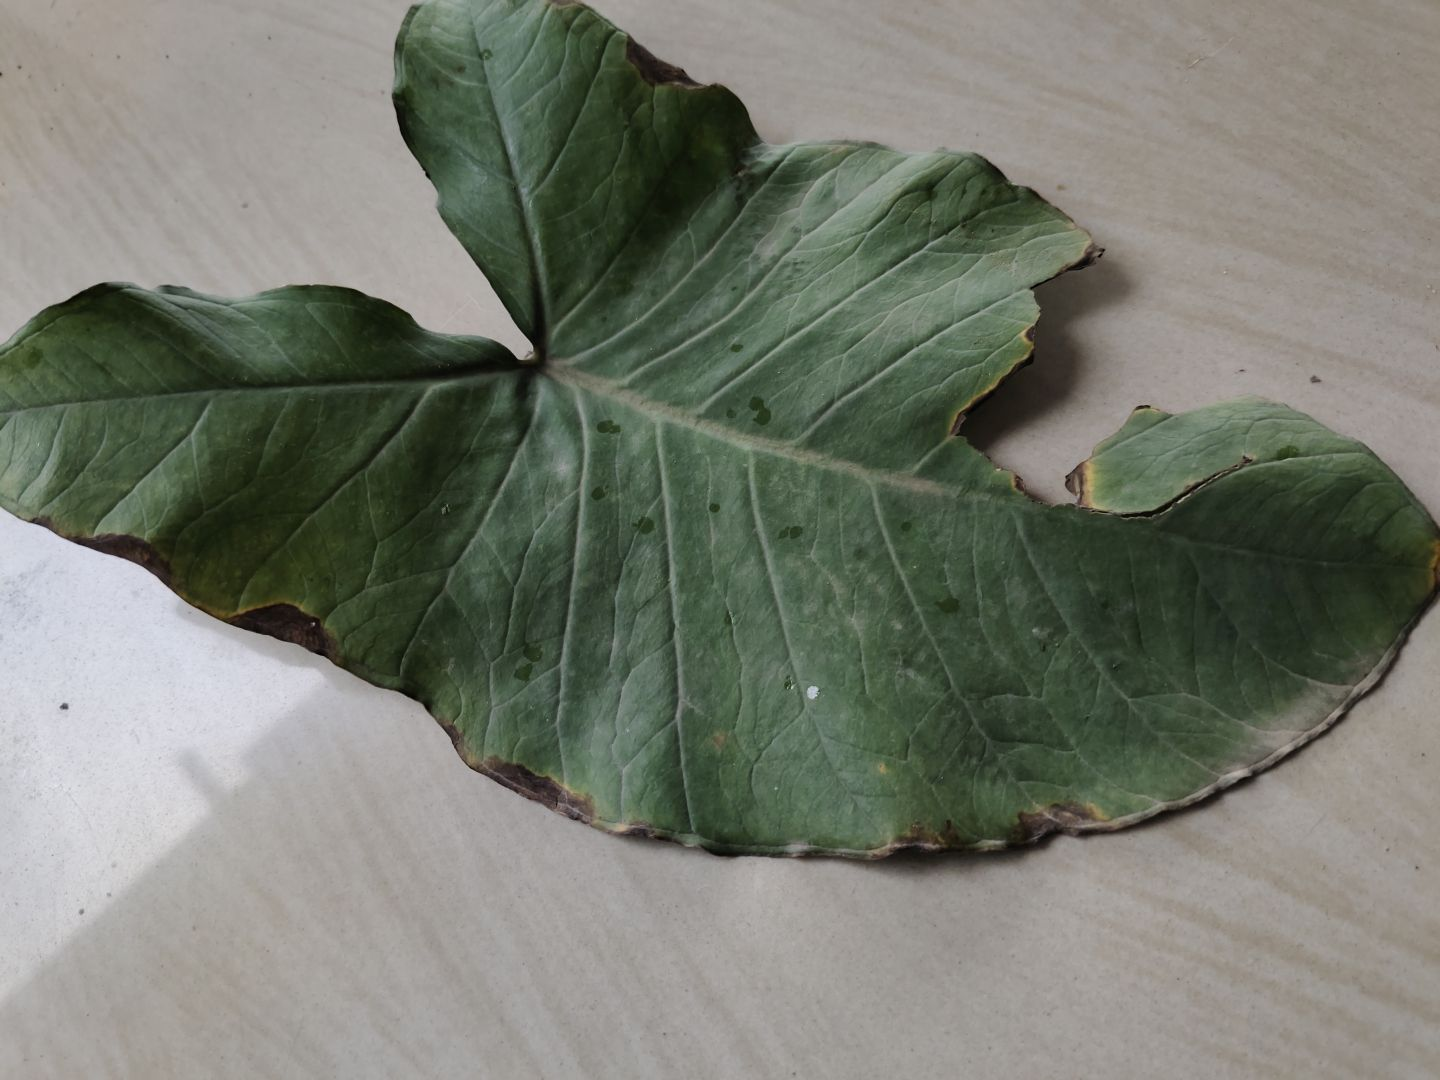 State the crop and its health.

taro, leaf blight
